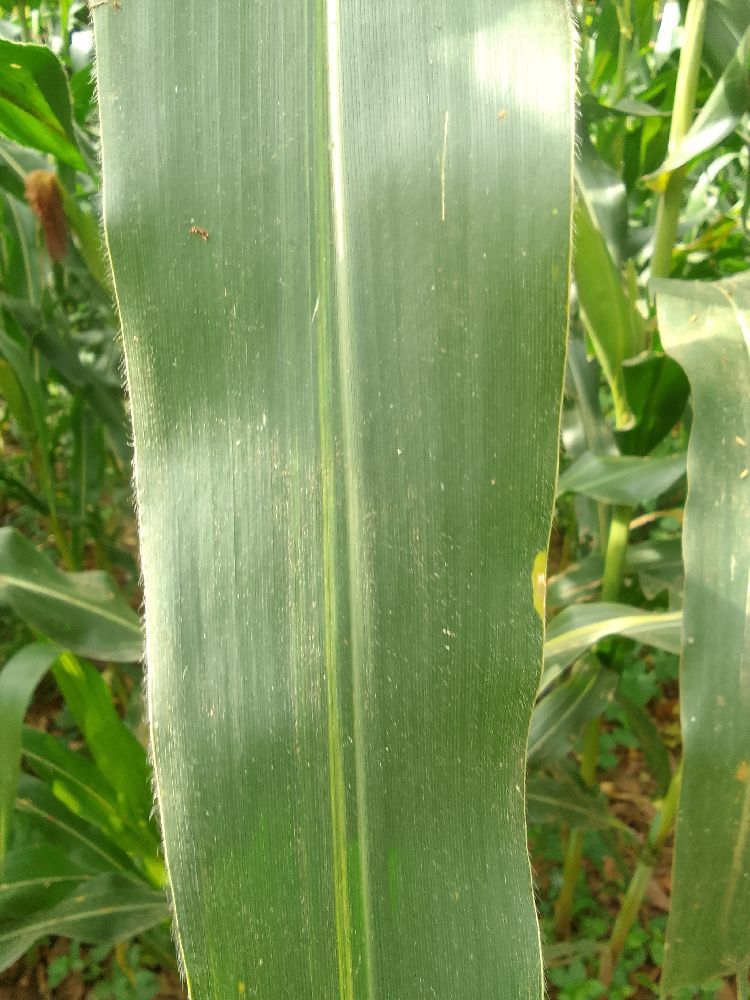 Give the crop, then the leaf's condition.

maize, healthy
